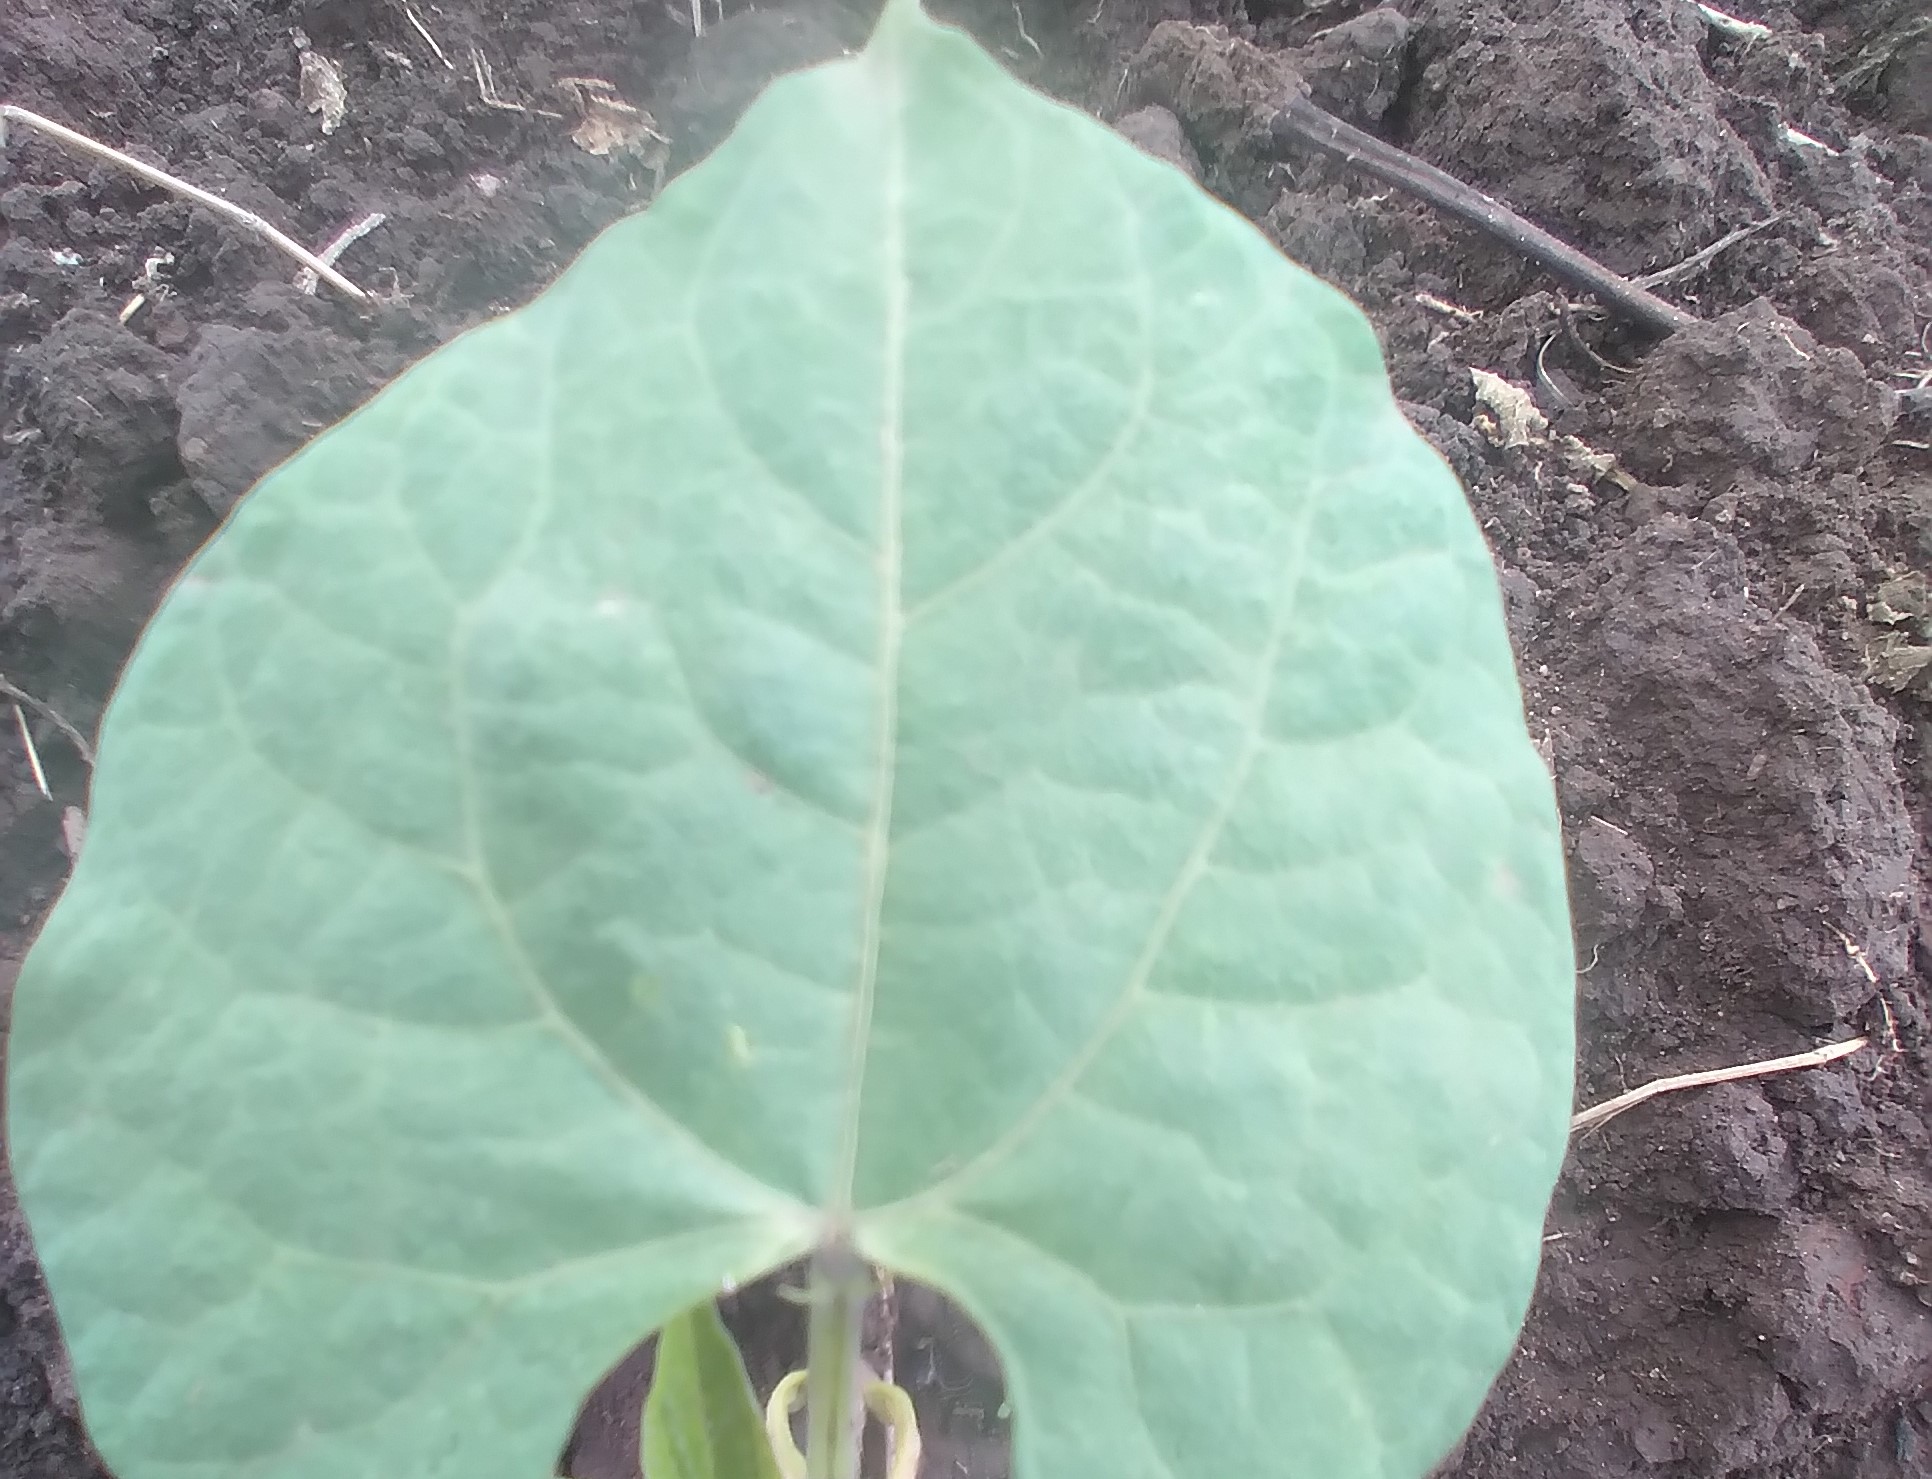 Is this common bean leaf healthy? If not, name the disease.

healthy
